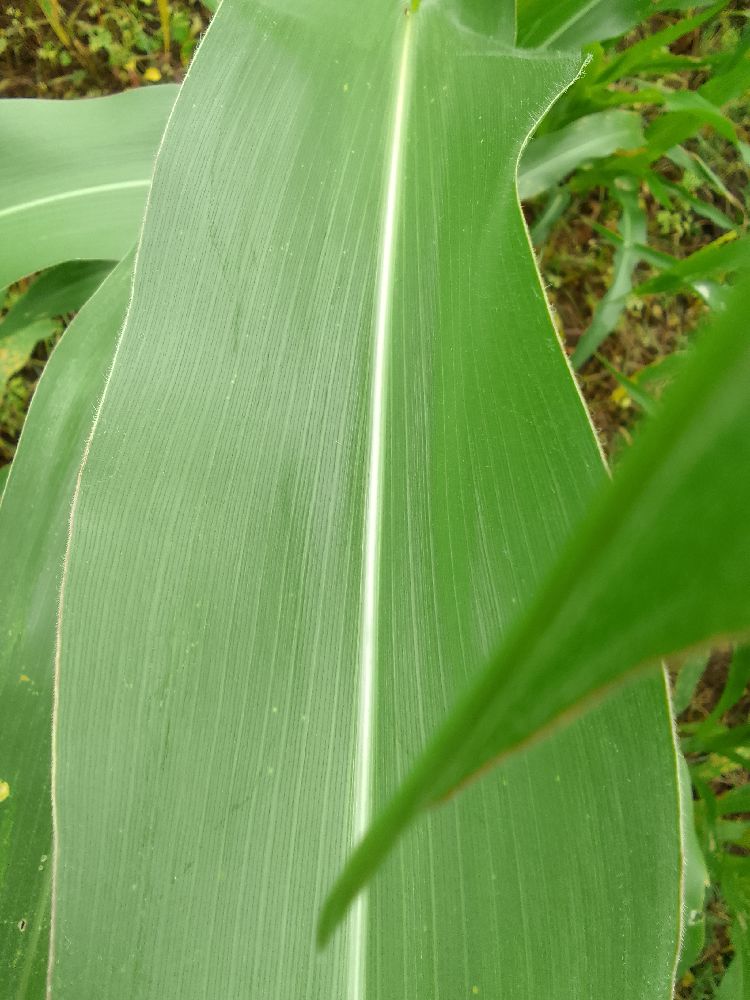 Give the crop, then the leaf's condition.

maize, healthy
